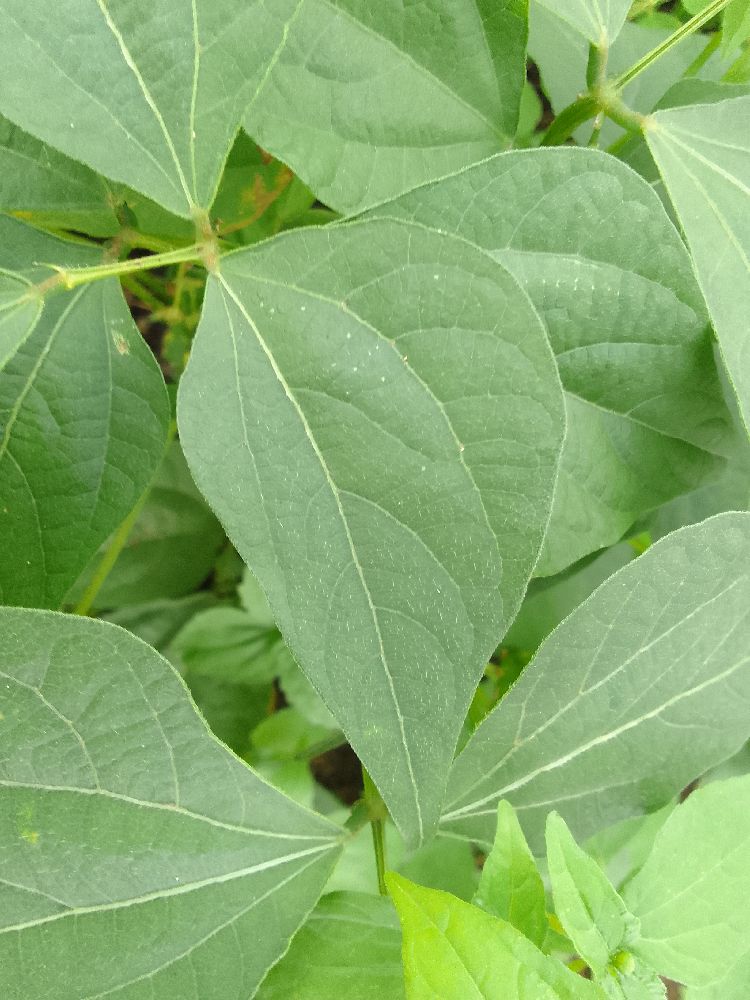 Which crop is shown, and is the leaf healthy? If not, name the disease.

common bean, healthy
